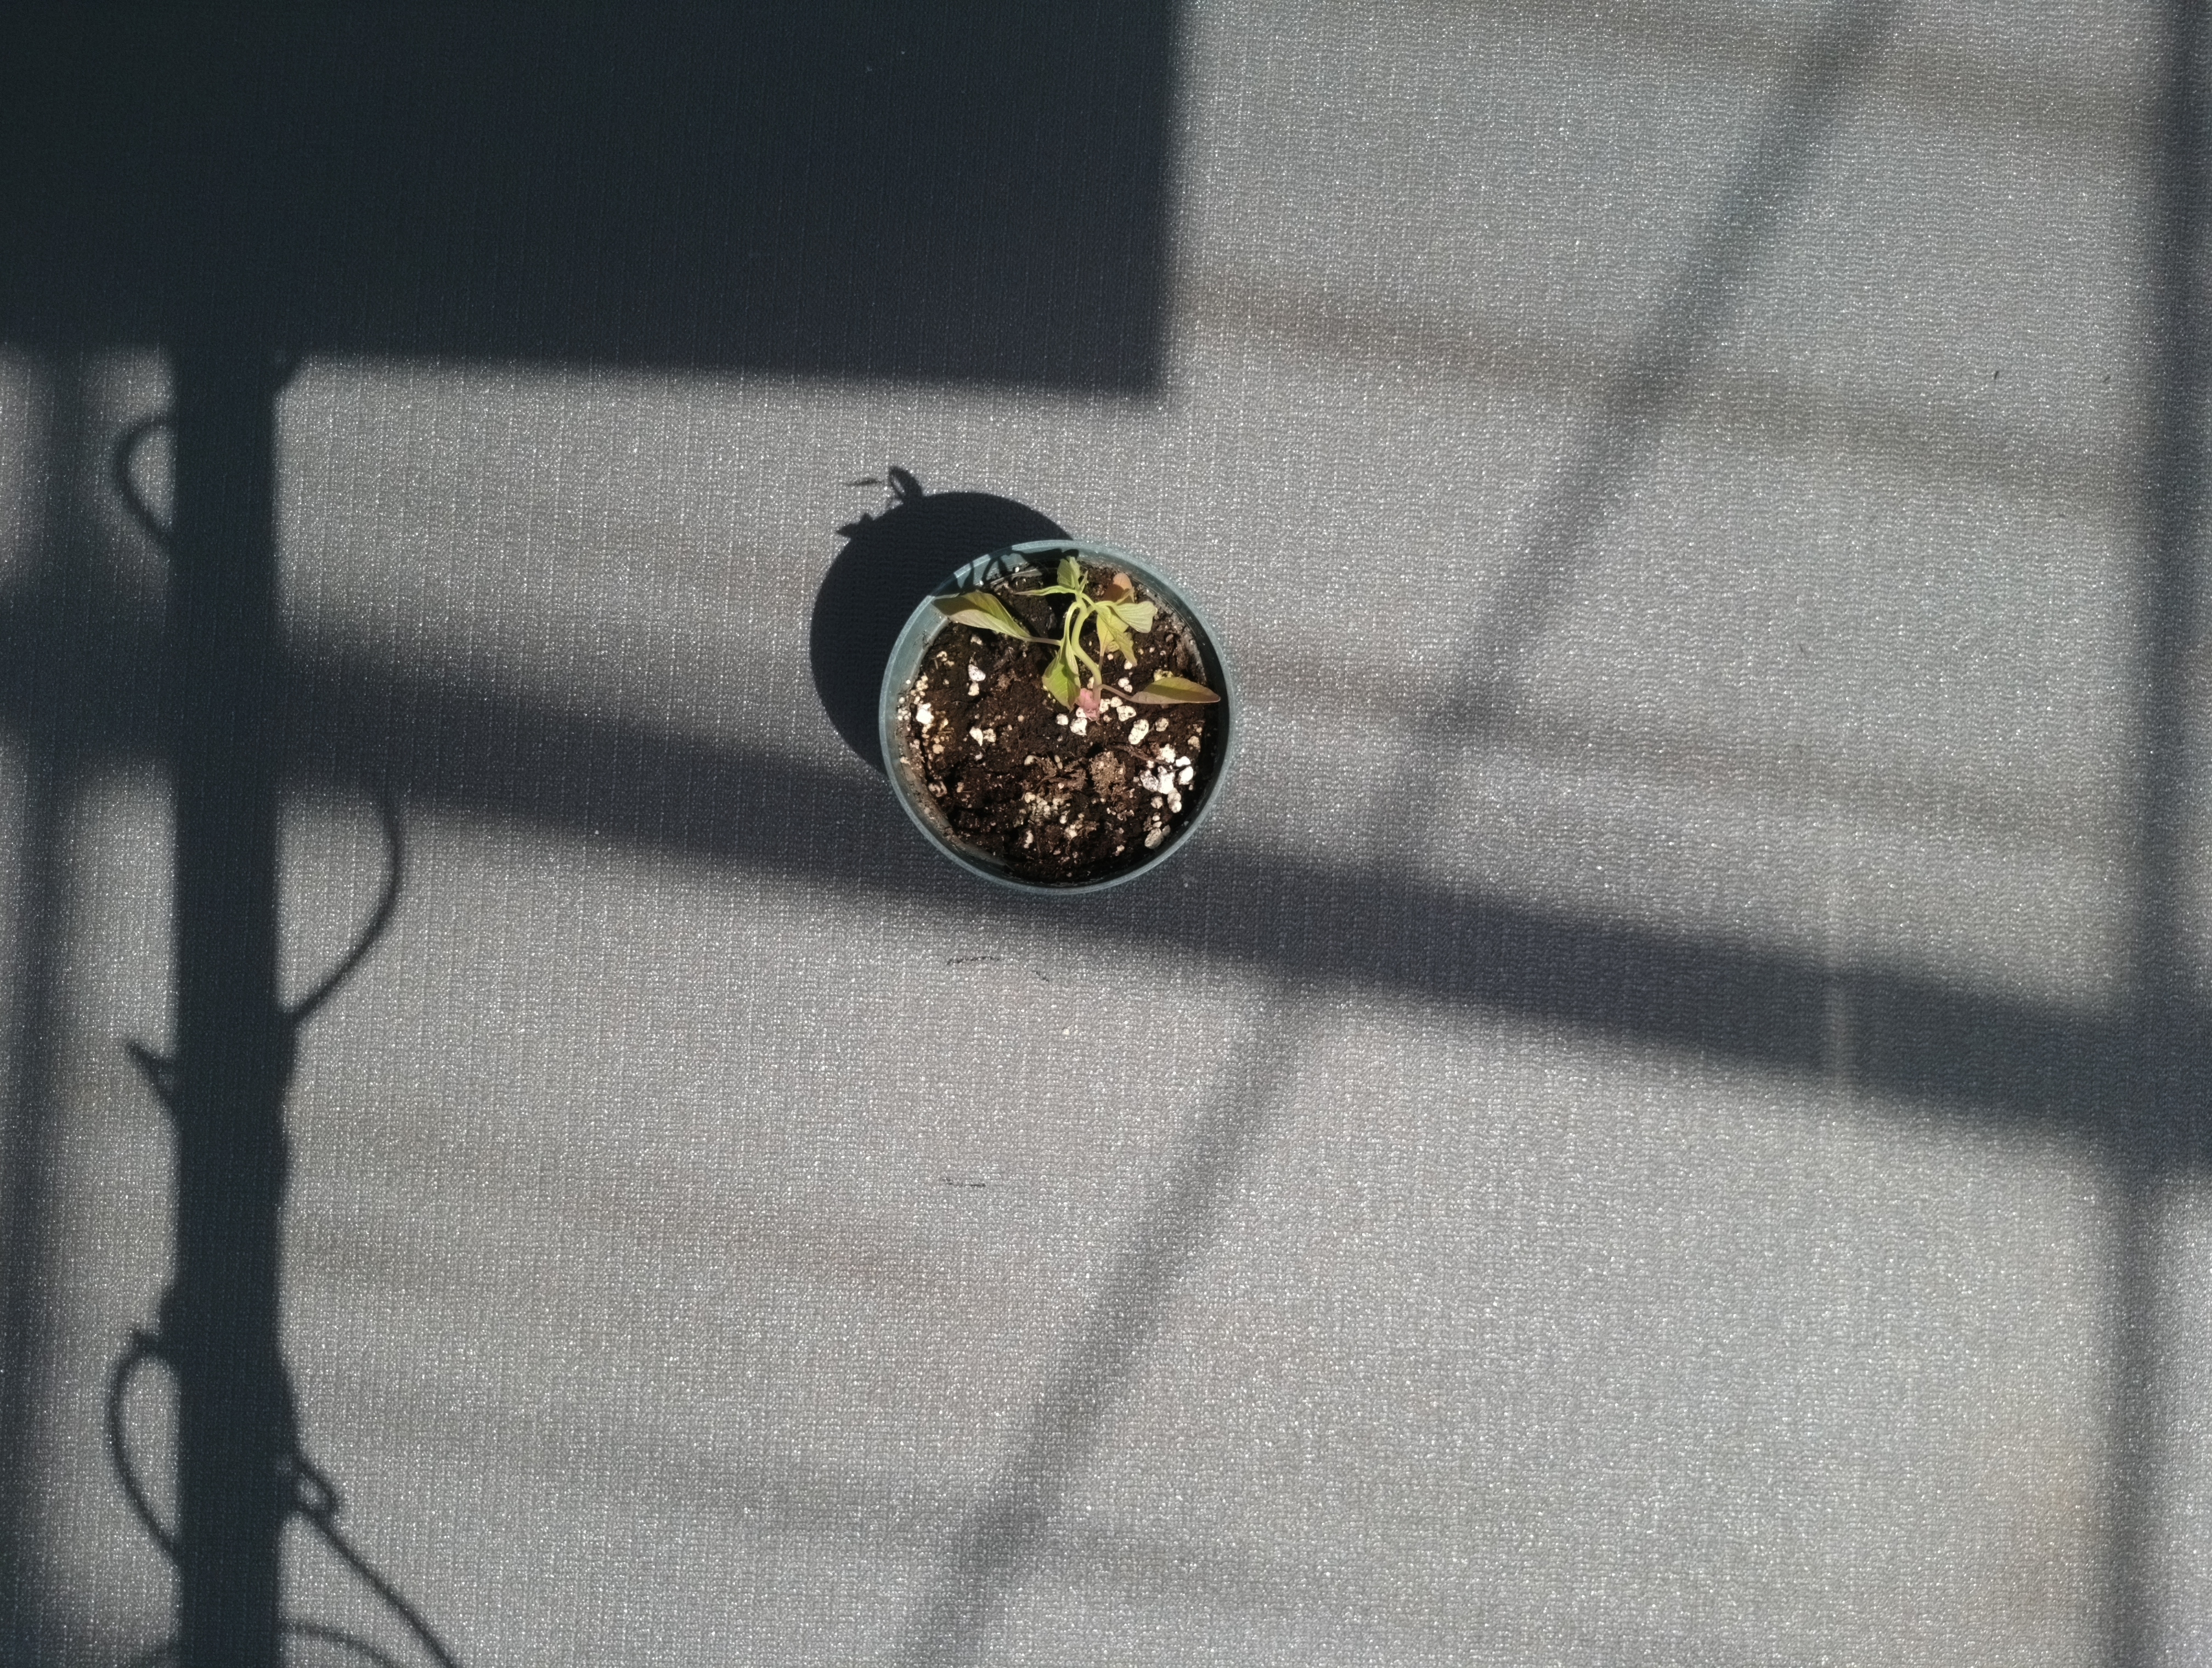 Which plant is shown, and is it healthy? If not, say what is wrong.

waterhemp, epinasty
